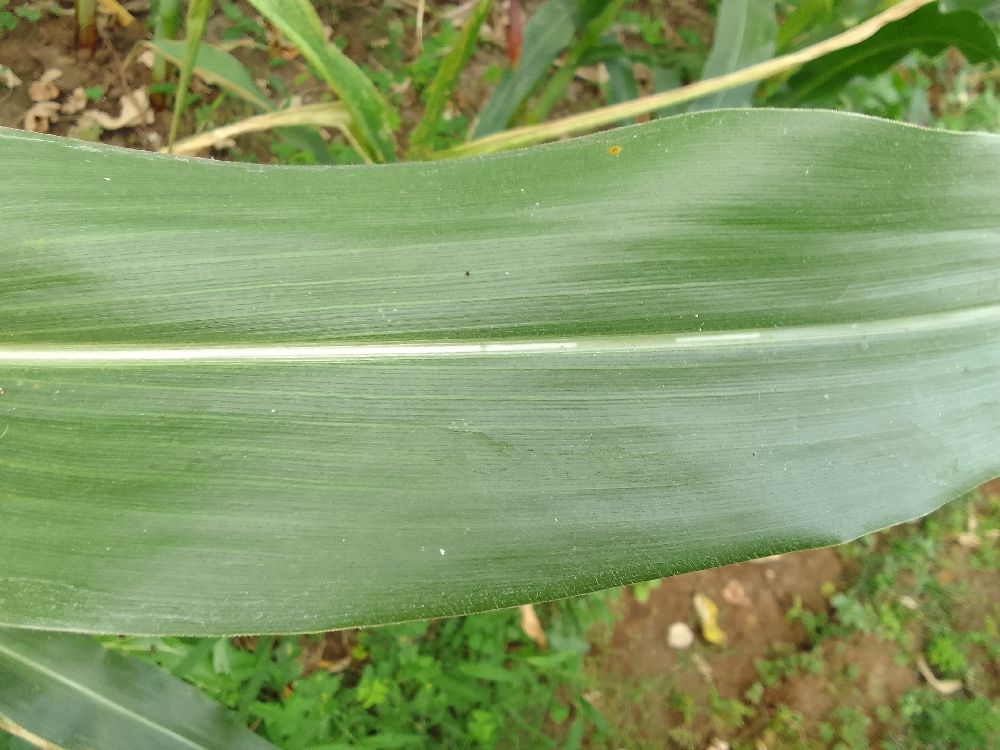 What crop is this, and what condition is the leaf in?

maize, healthy
